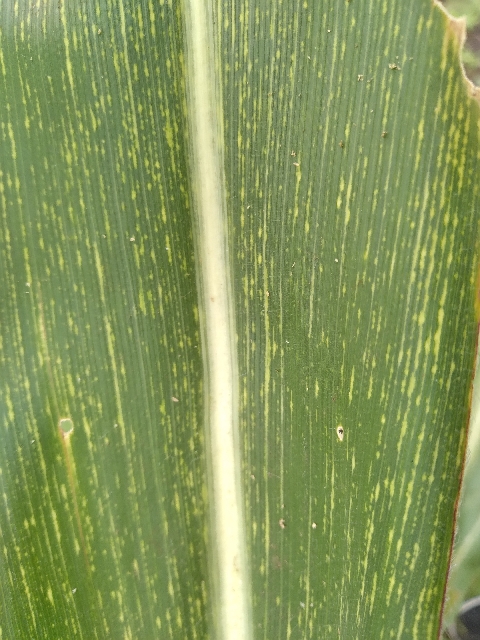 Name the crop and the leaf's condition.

maize, maize streak virus
